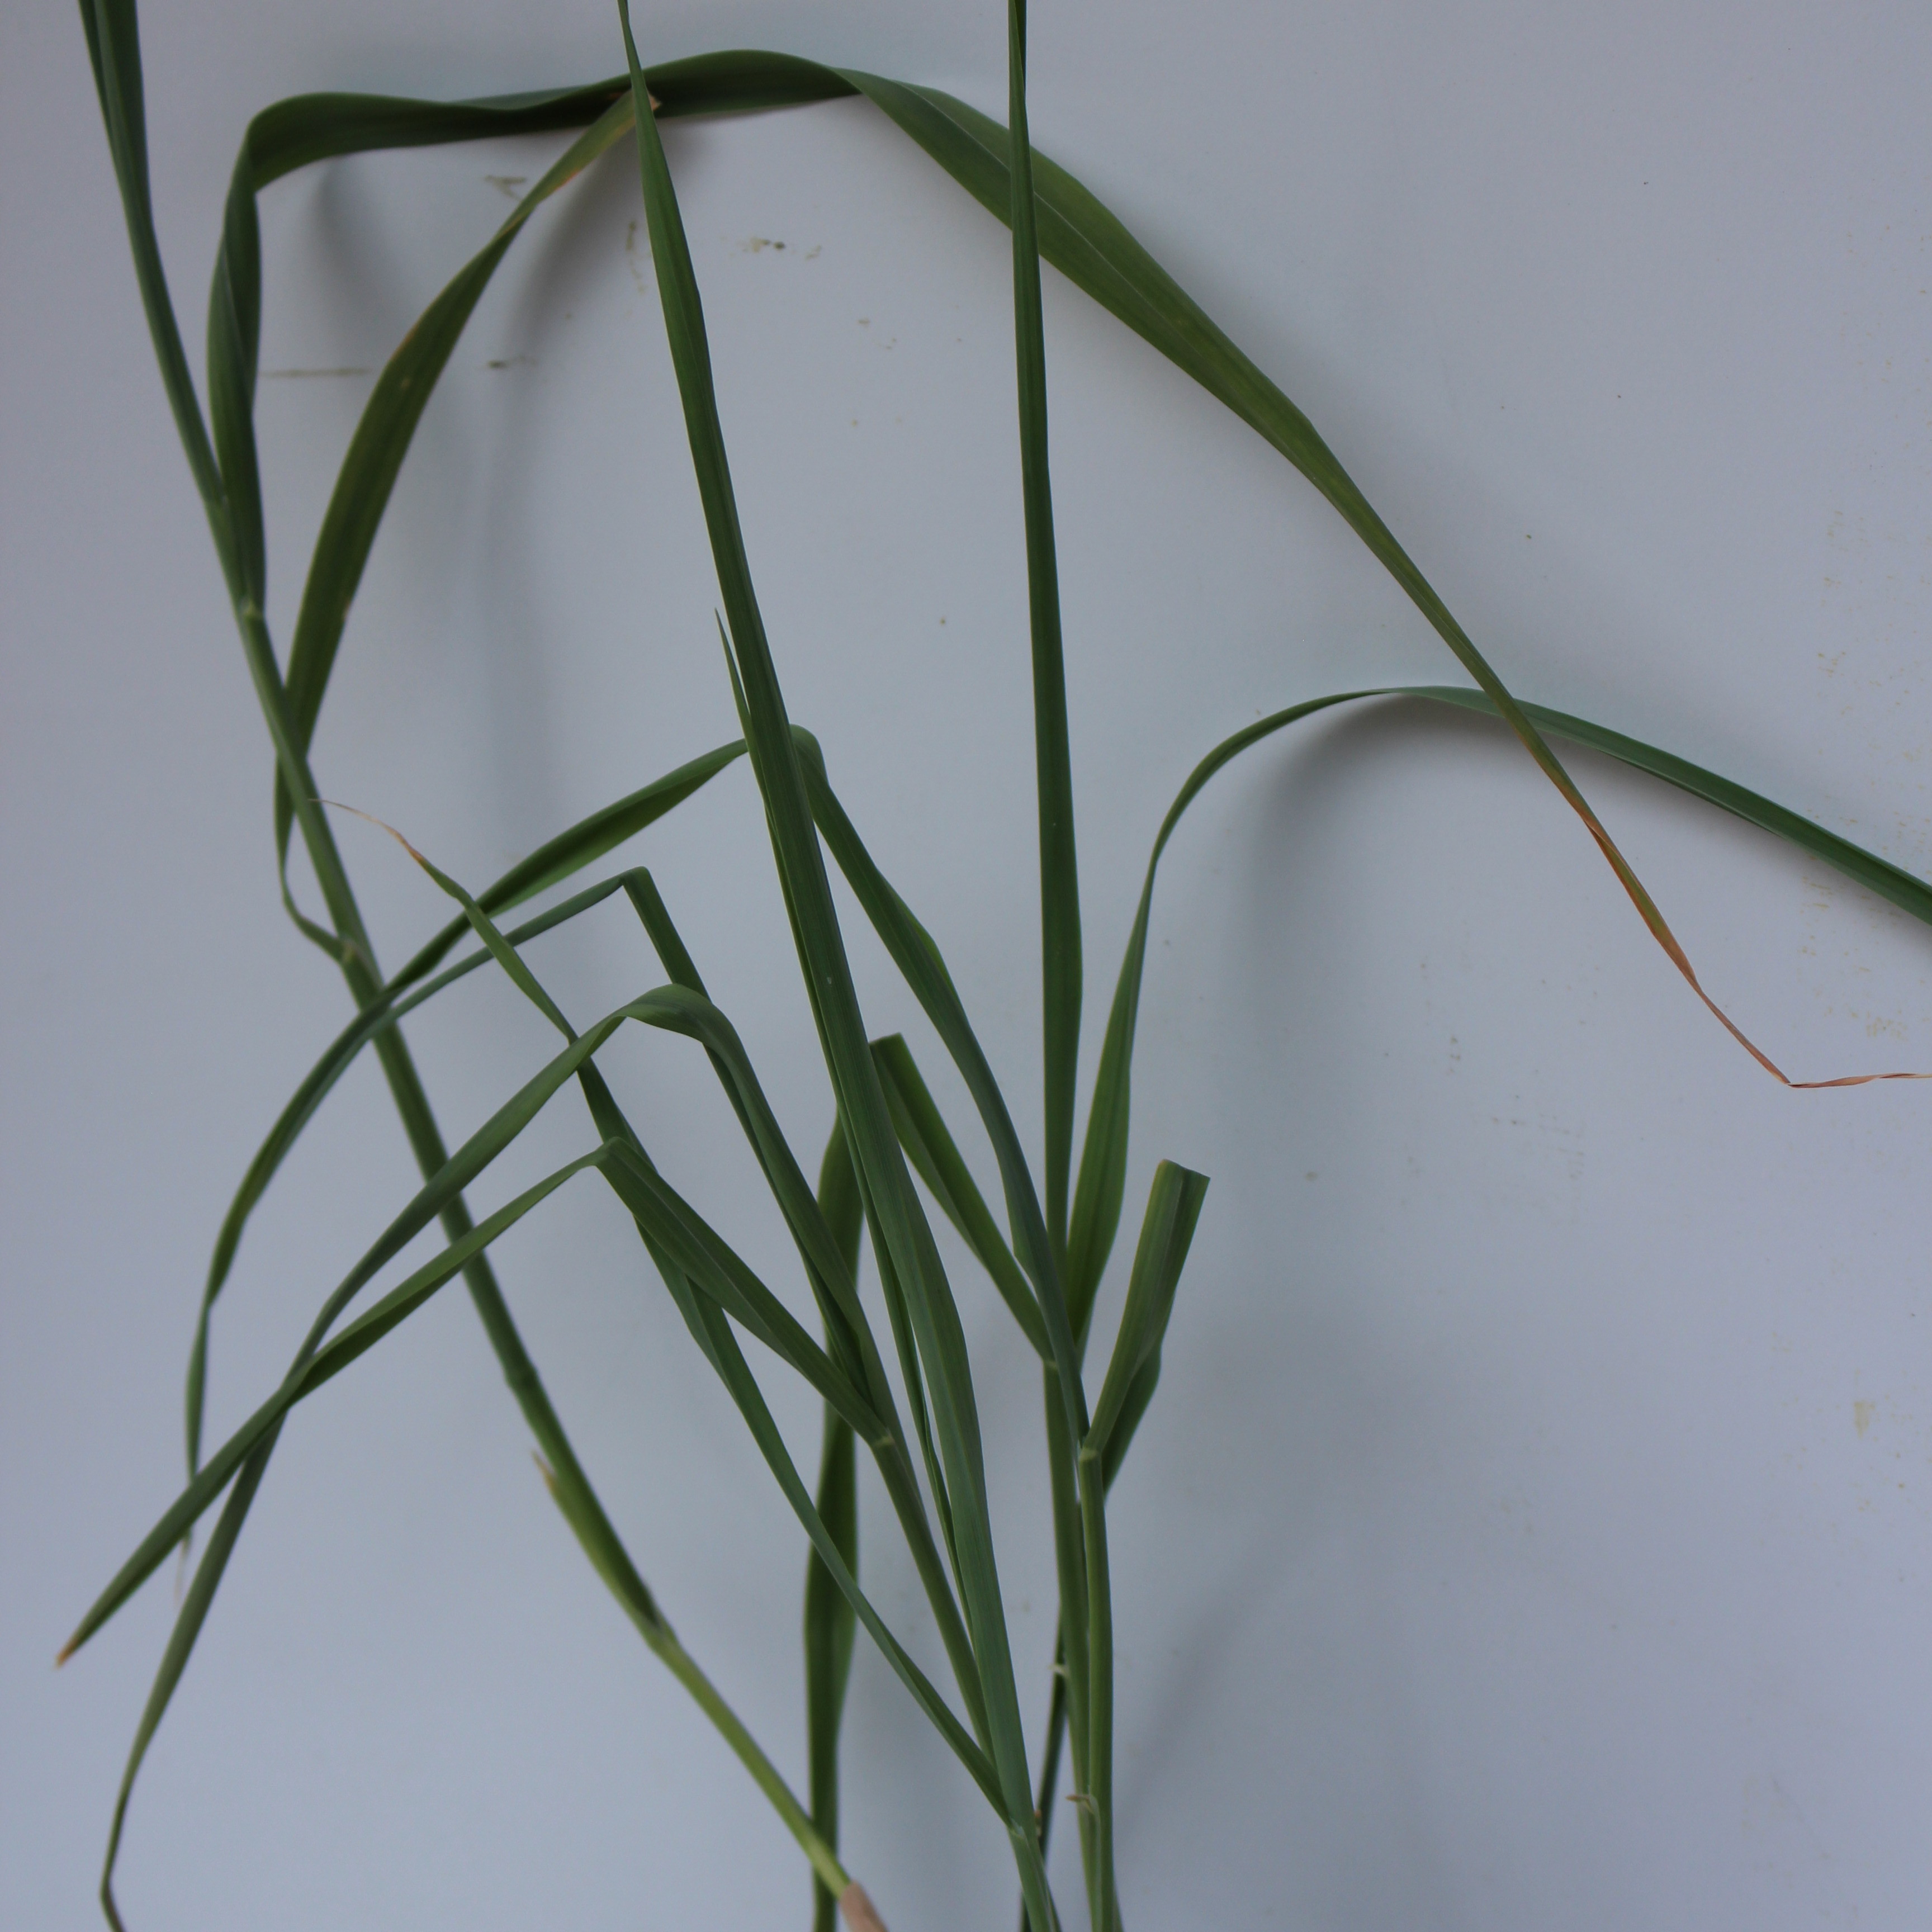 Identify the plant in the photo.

Avena sterilis
